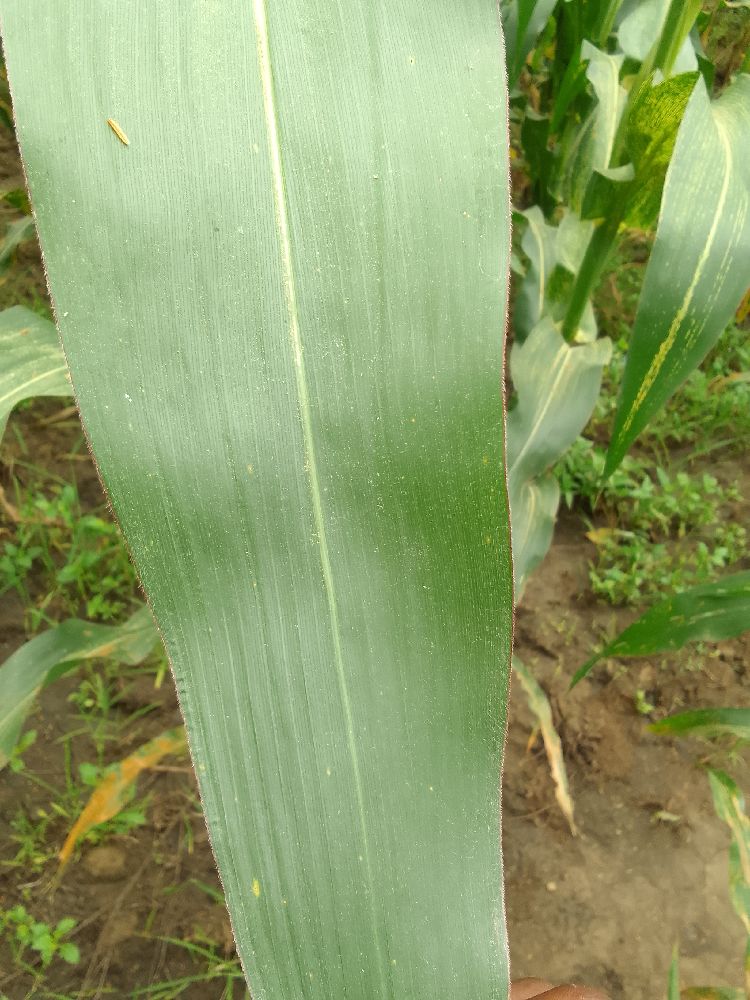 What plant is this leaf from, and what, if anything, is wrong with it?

maize, healthy
